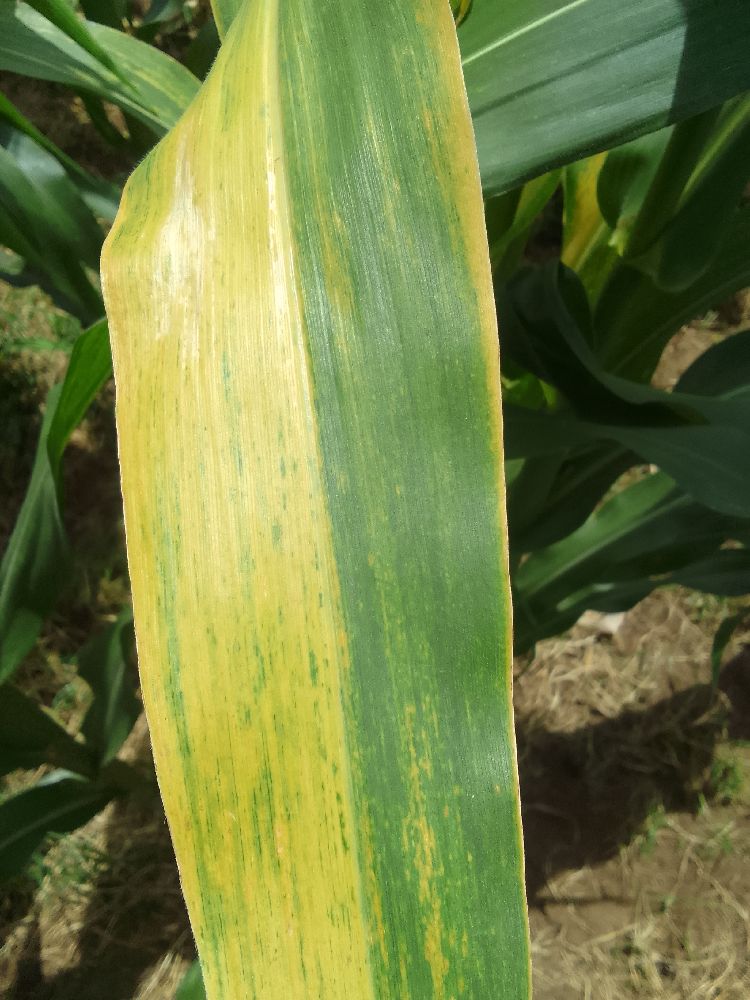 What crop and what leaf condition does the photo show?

maize, maize lethal necrosis
